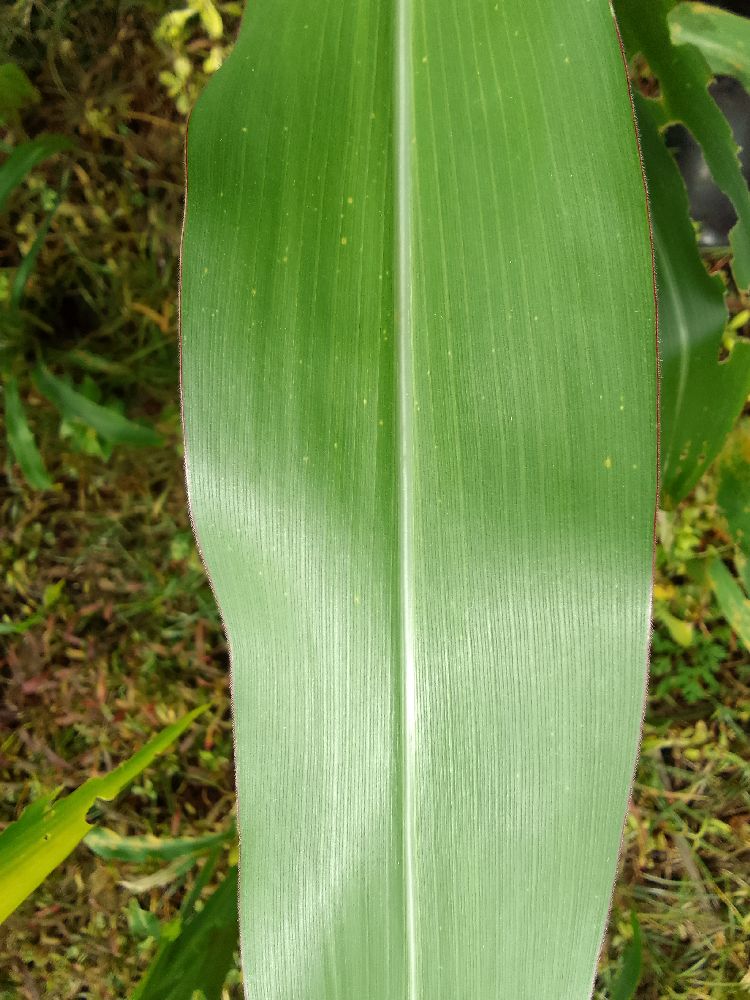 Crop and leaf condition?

maize, healthy
